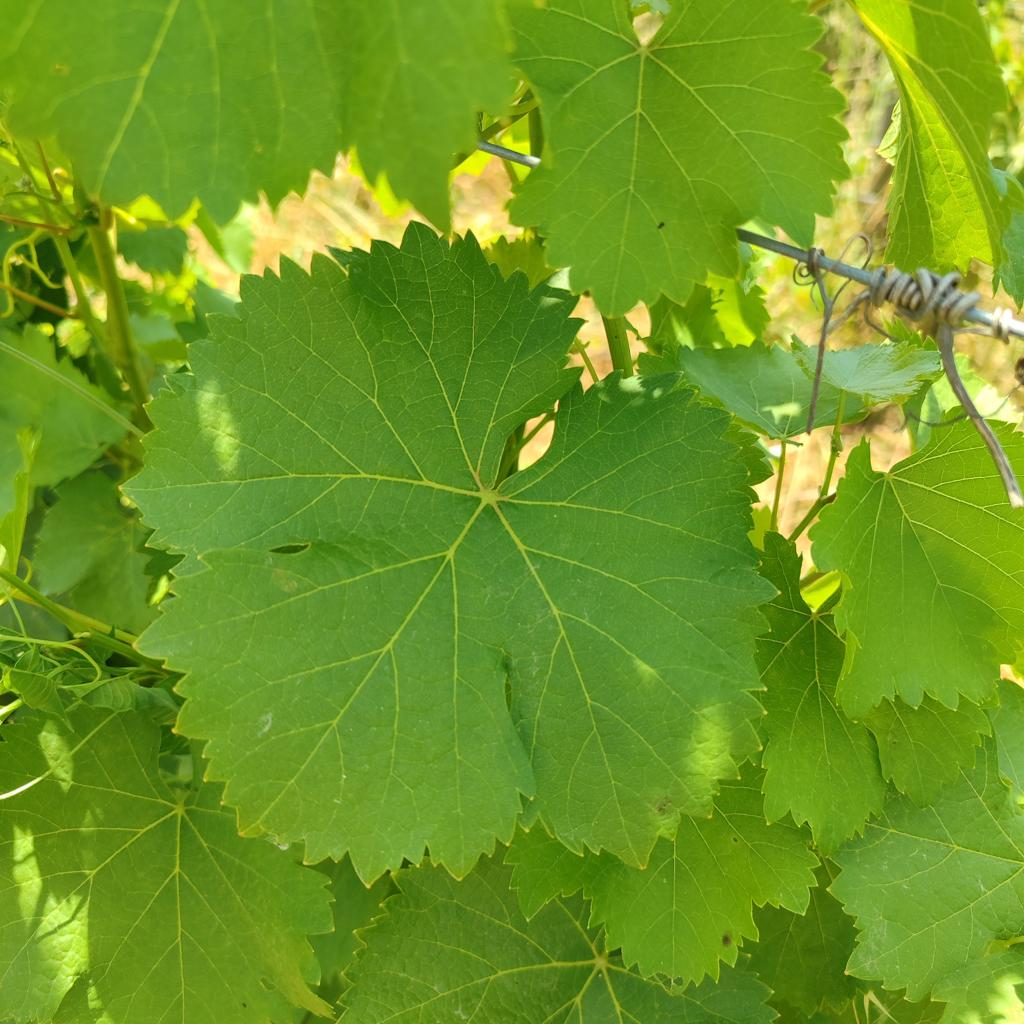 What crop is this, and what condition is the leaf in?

grapevine, healthy
